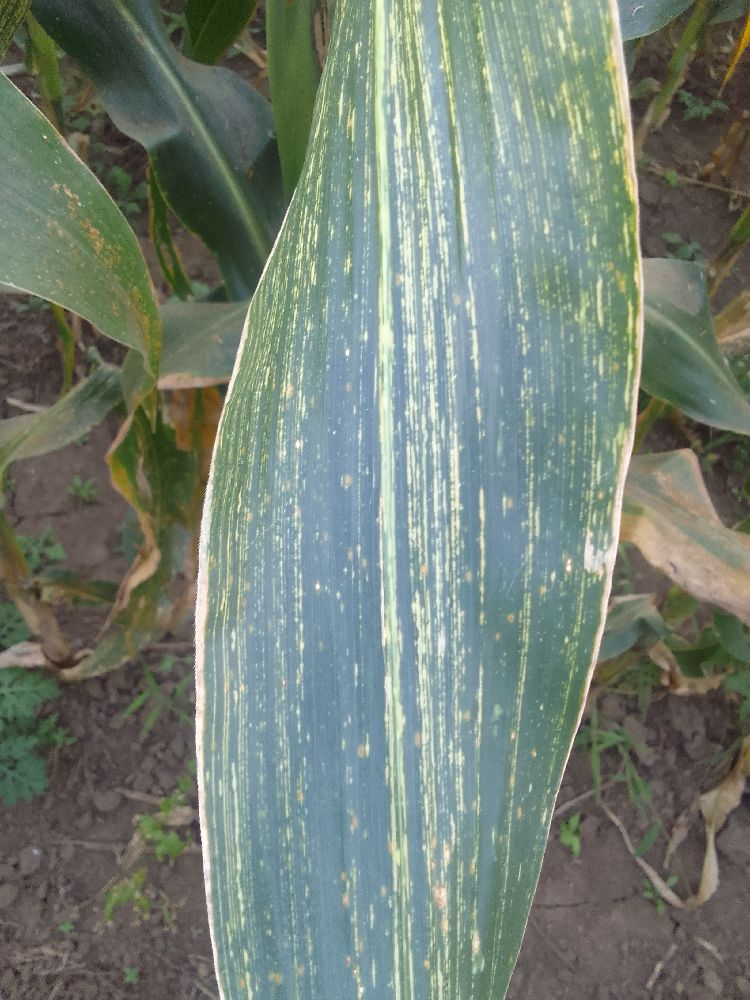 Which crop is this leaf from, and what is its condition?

maize, maize streak virus
